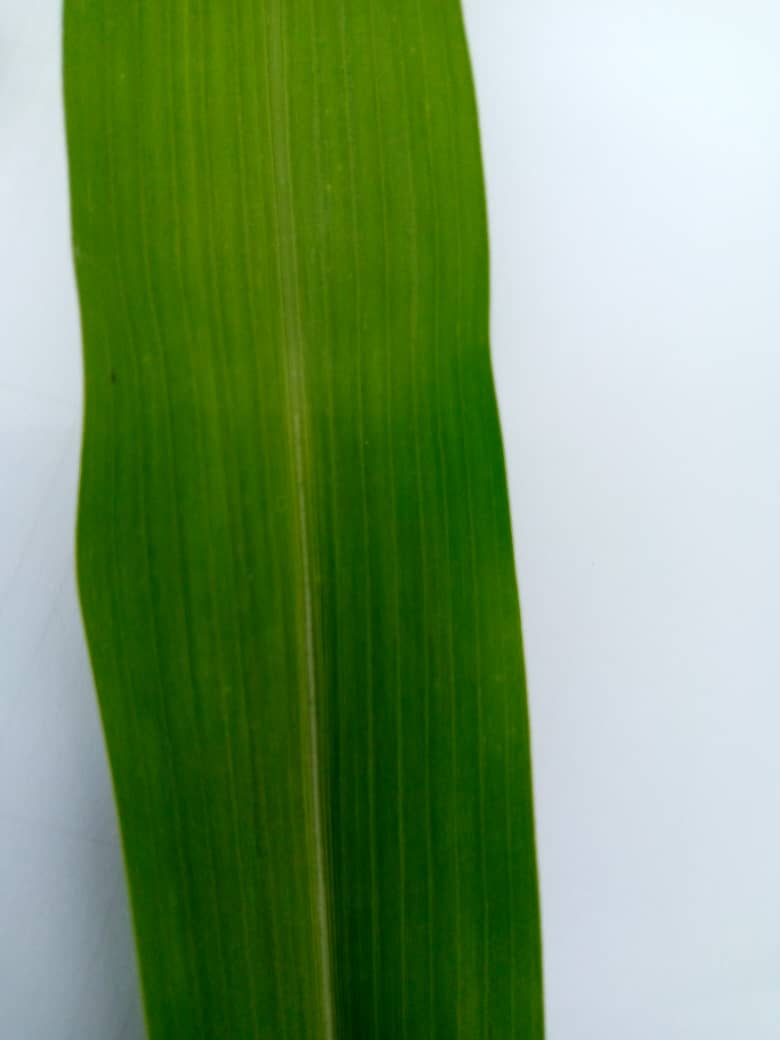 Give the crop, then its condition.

pearl millet, healthy leaves
